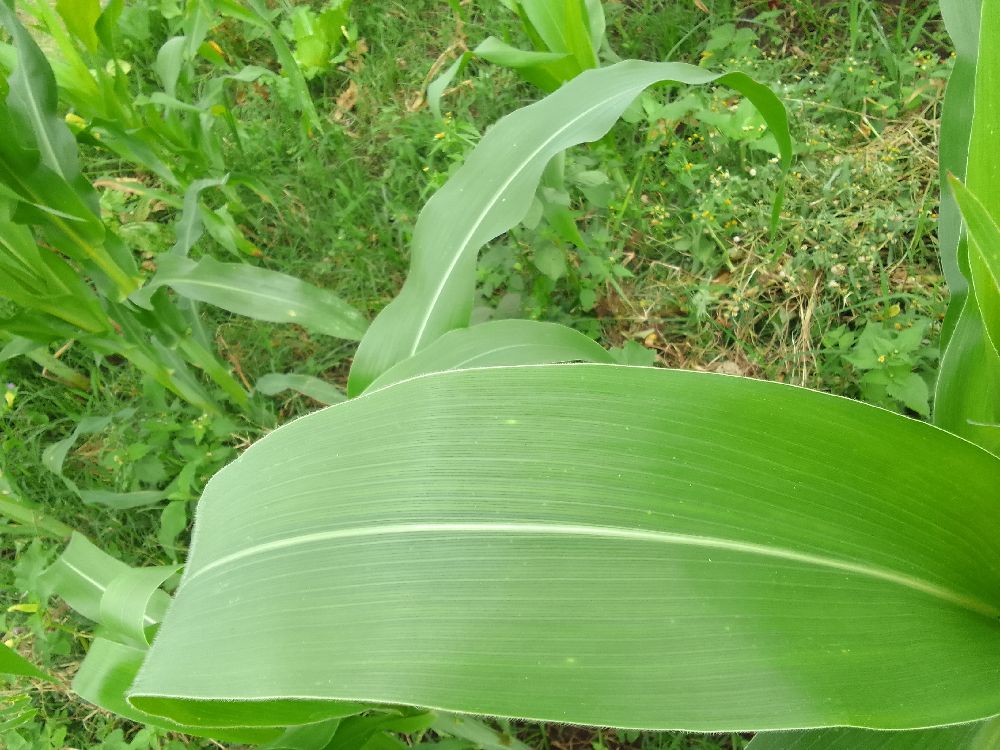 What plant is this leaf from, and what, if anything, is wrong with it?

maize, healthy
